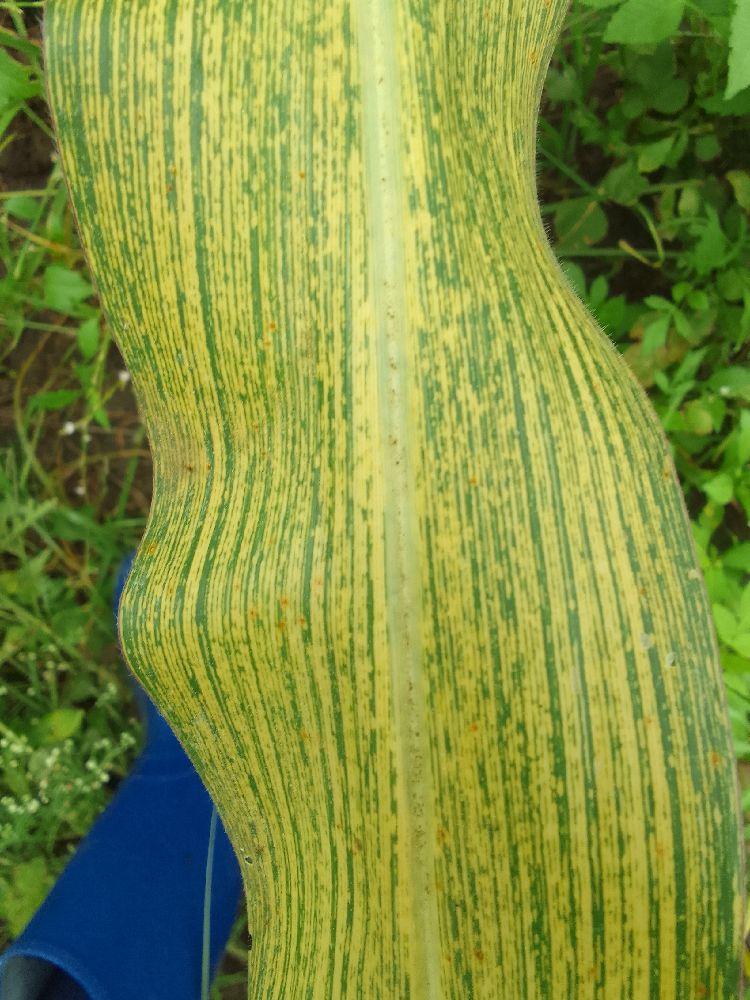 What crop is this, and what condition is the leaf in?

maize, maize streak virus
